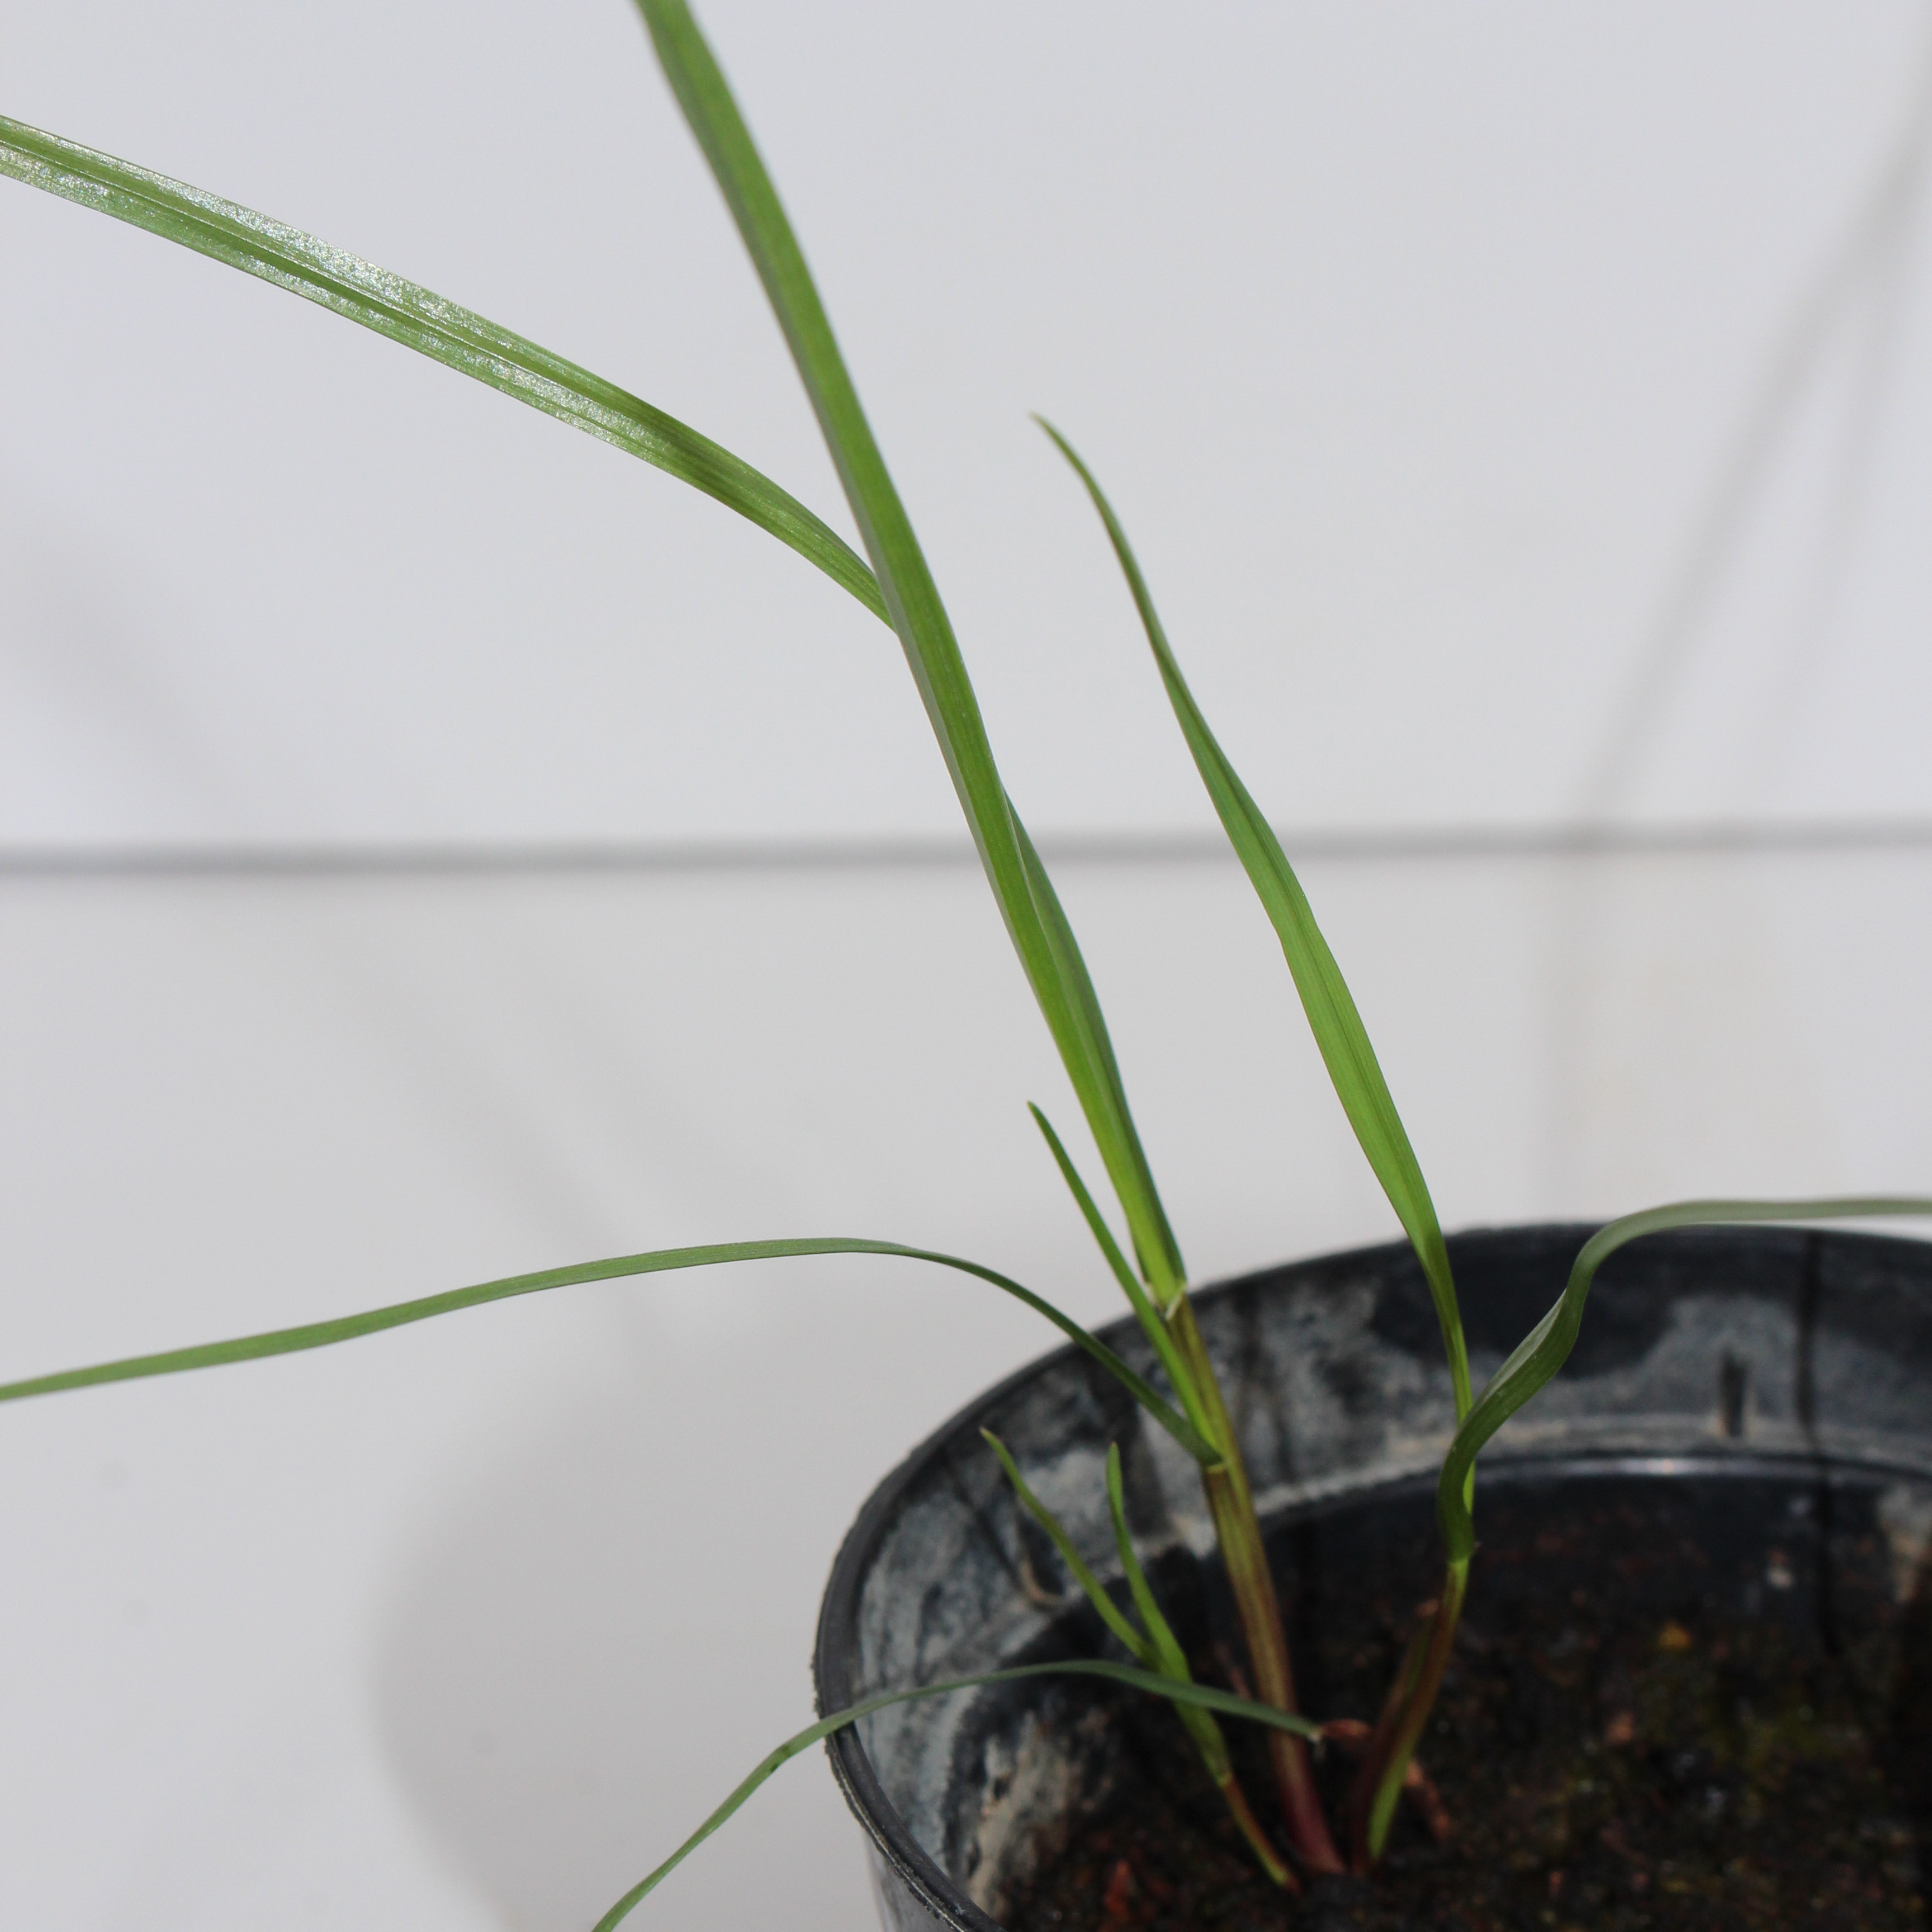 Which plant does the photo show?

Lolium multiflorum
